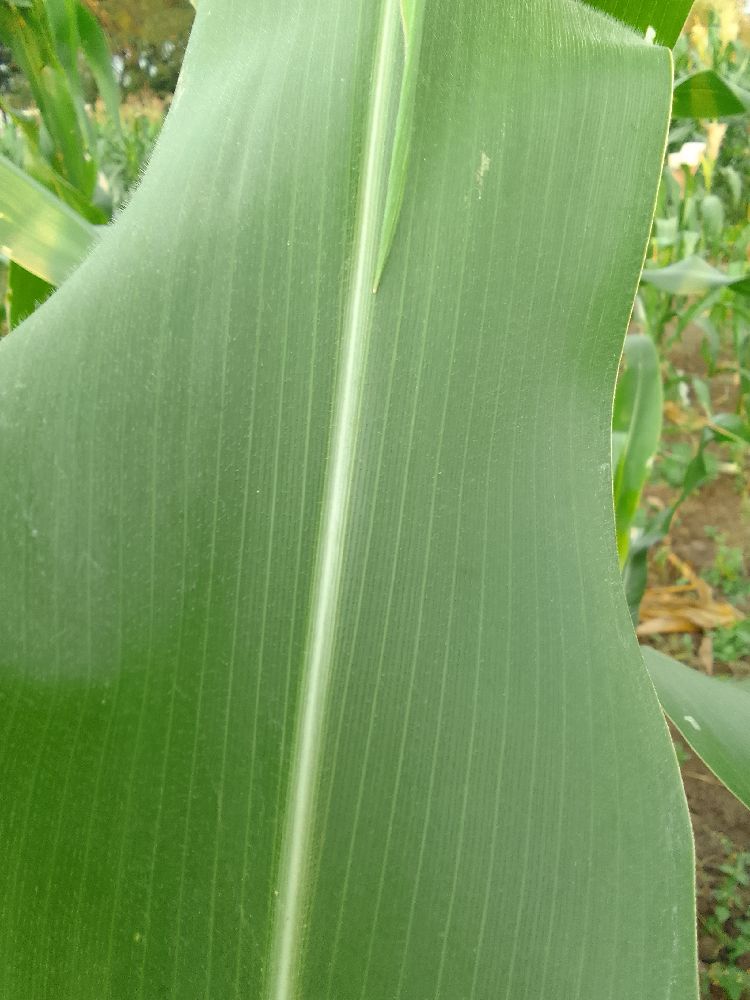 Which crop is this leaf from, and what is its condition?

maize, healthy
